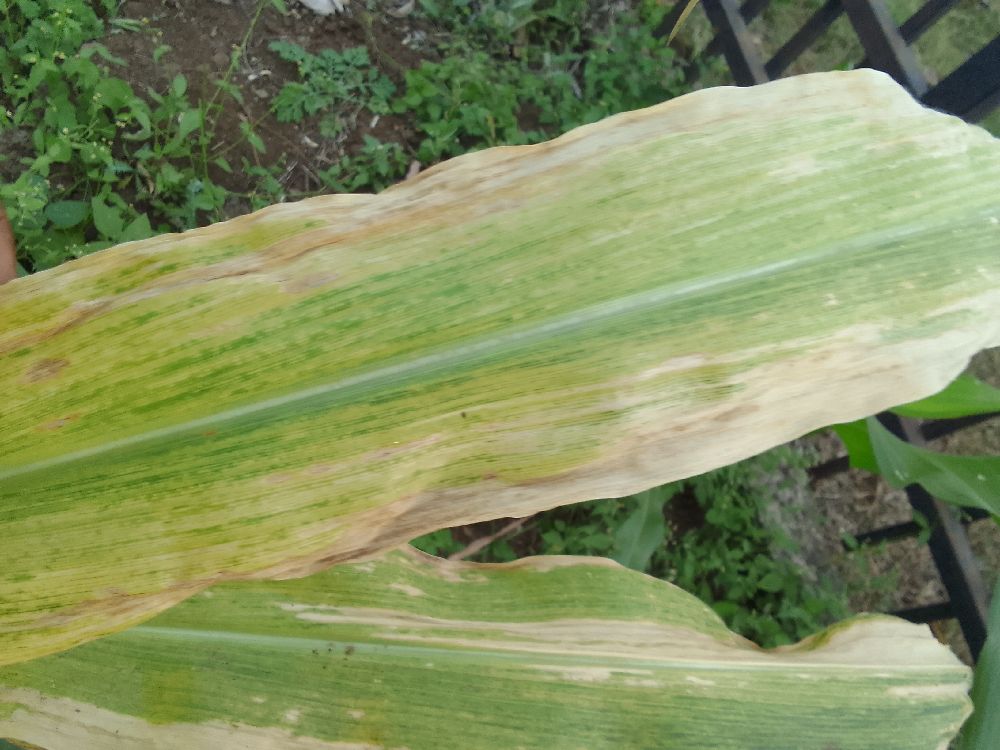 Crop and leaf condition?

maize, maize lethal necrosis
